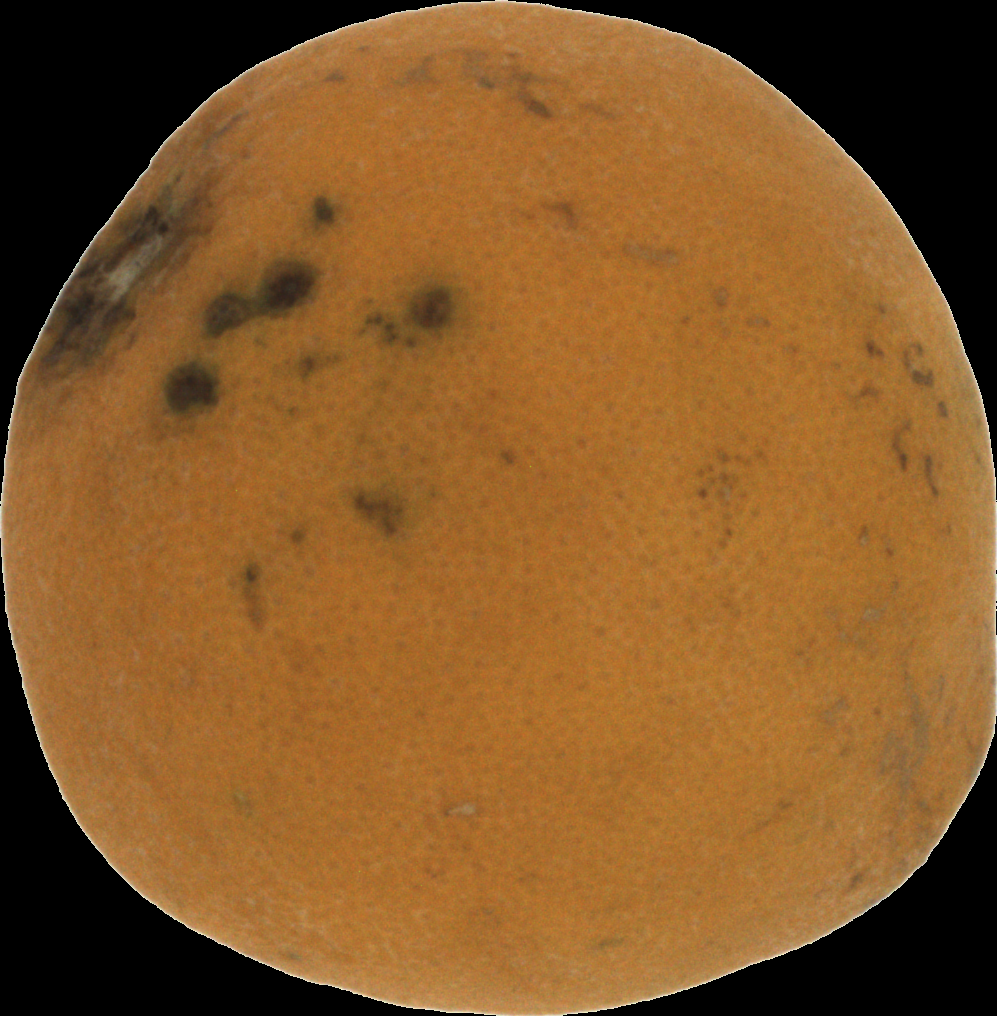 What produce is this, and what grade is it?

orange, bad
